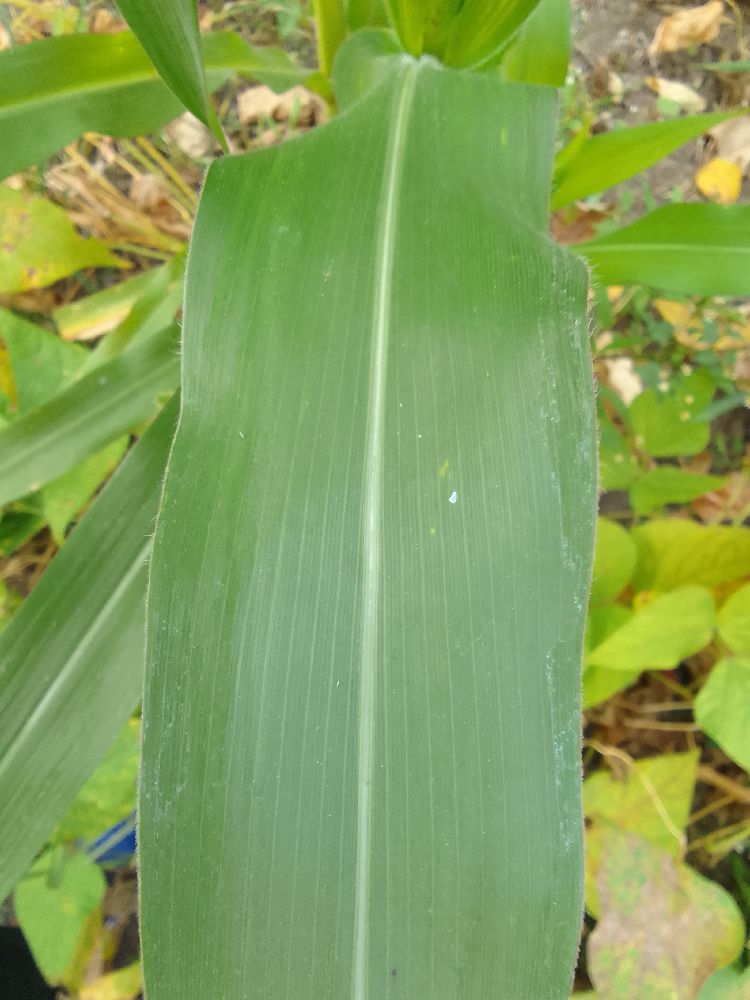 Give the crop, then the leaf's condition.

maize, healthy
